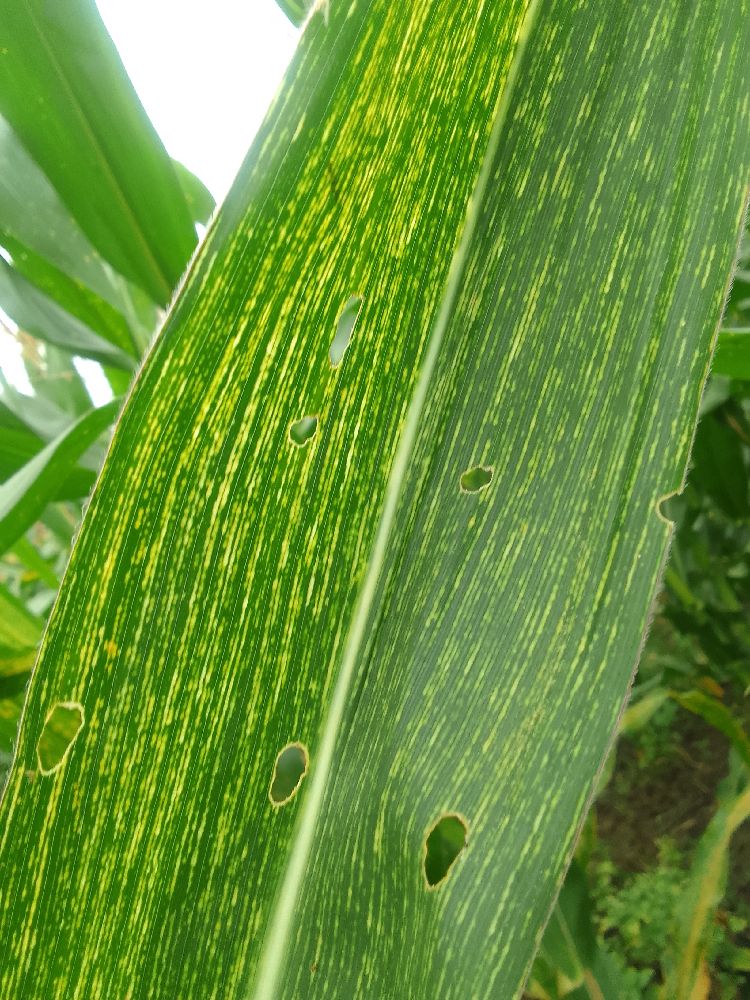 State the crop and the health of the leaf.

maize, maize streak virus
